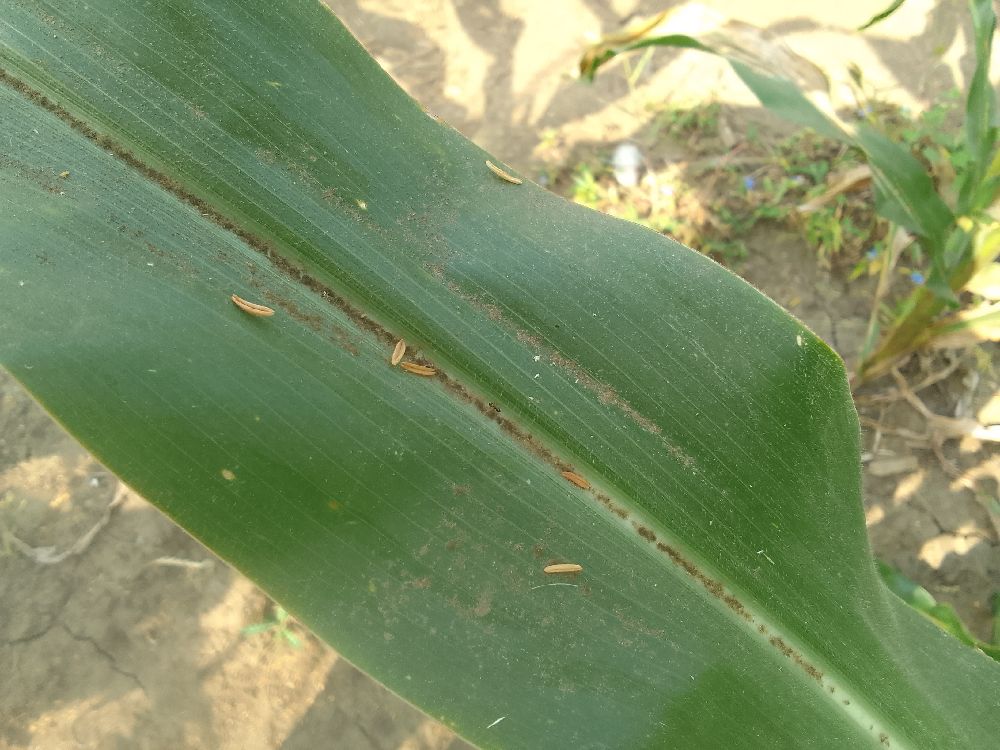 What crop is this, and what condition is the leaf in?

maize, healthy
